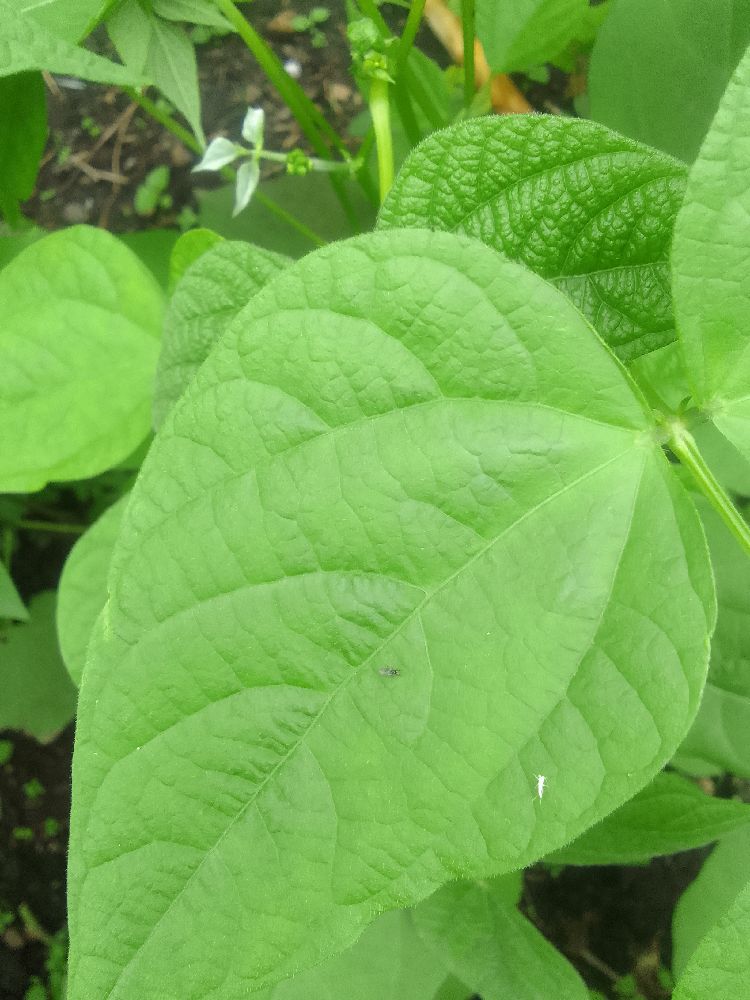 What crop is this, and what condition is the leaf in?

common bean, healthy
